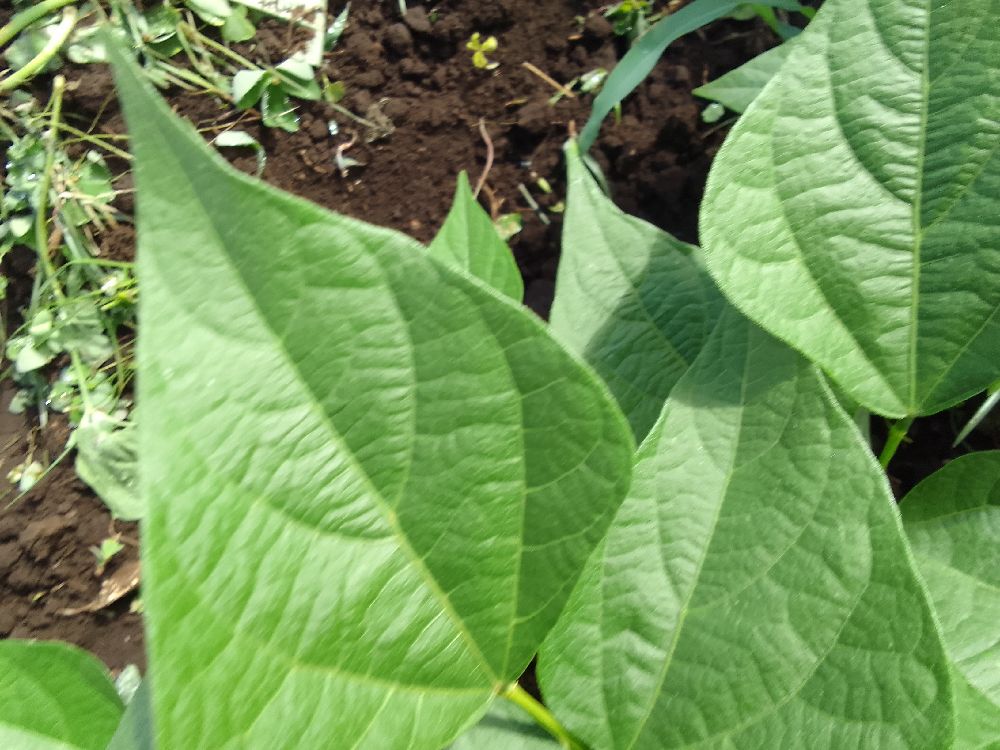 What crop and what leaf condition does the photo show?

common bean, healthy
